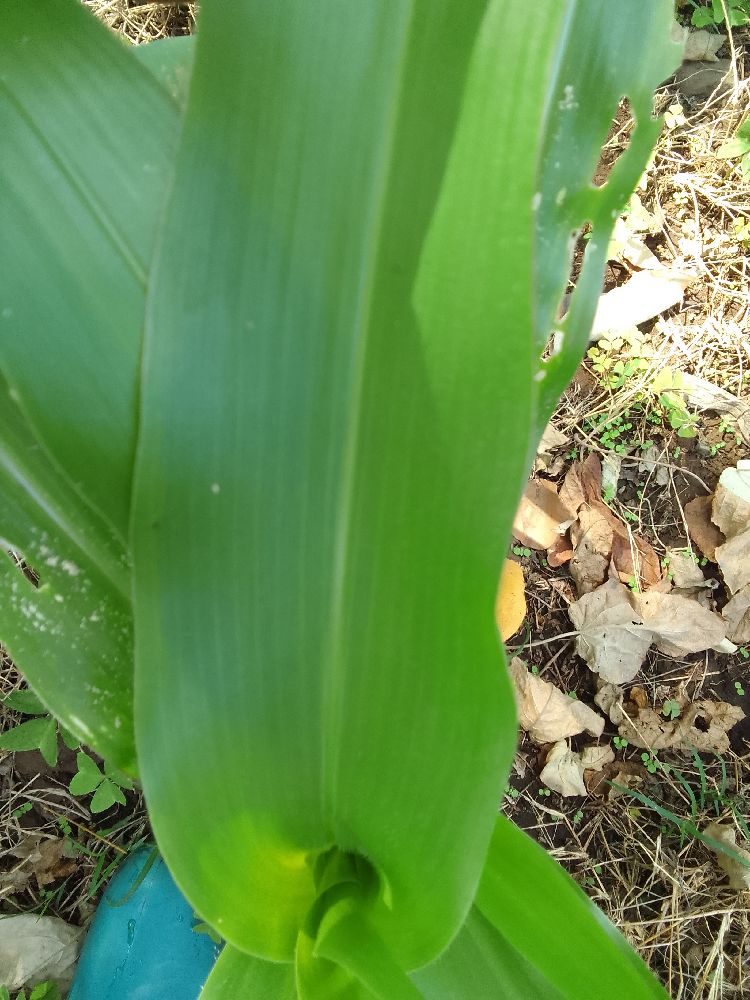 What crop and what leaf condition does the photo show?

maize, healthy
